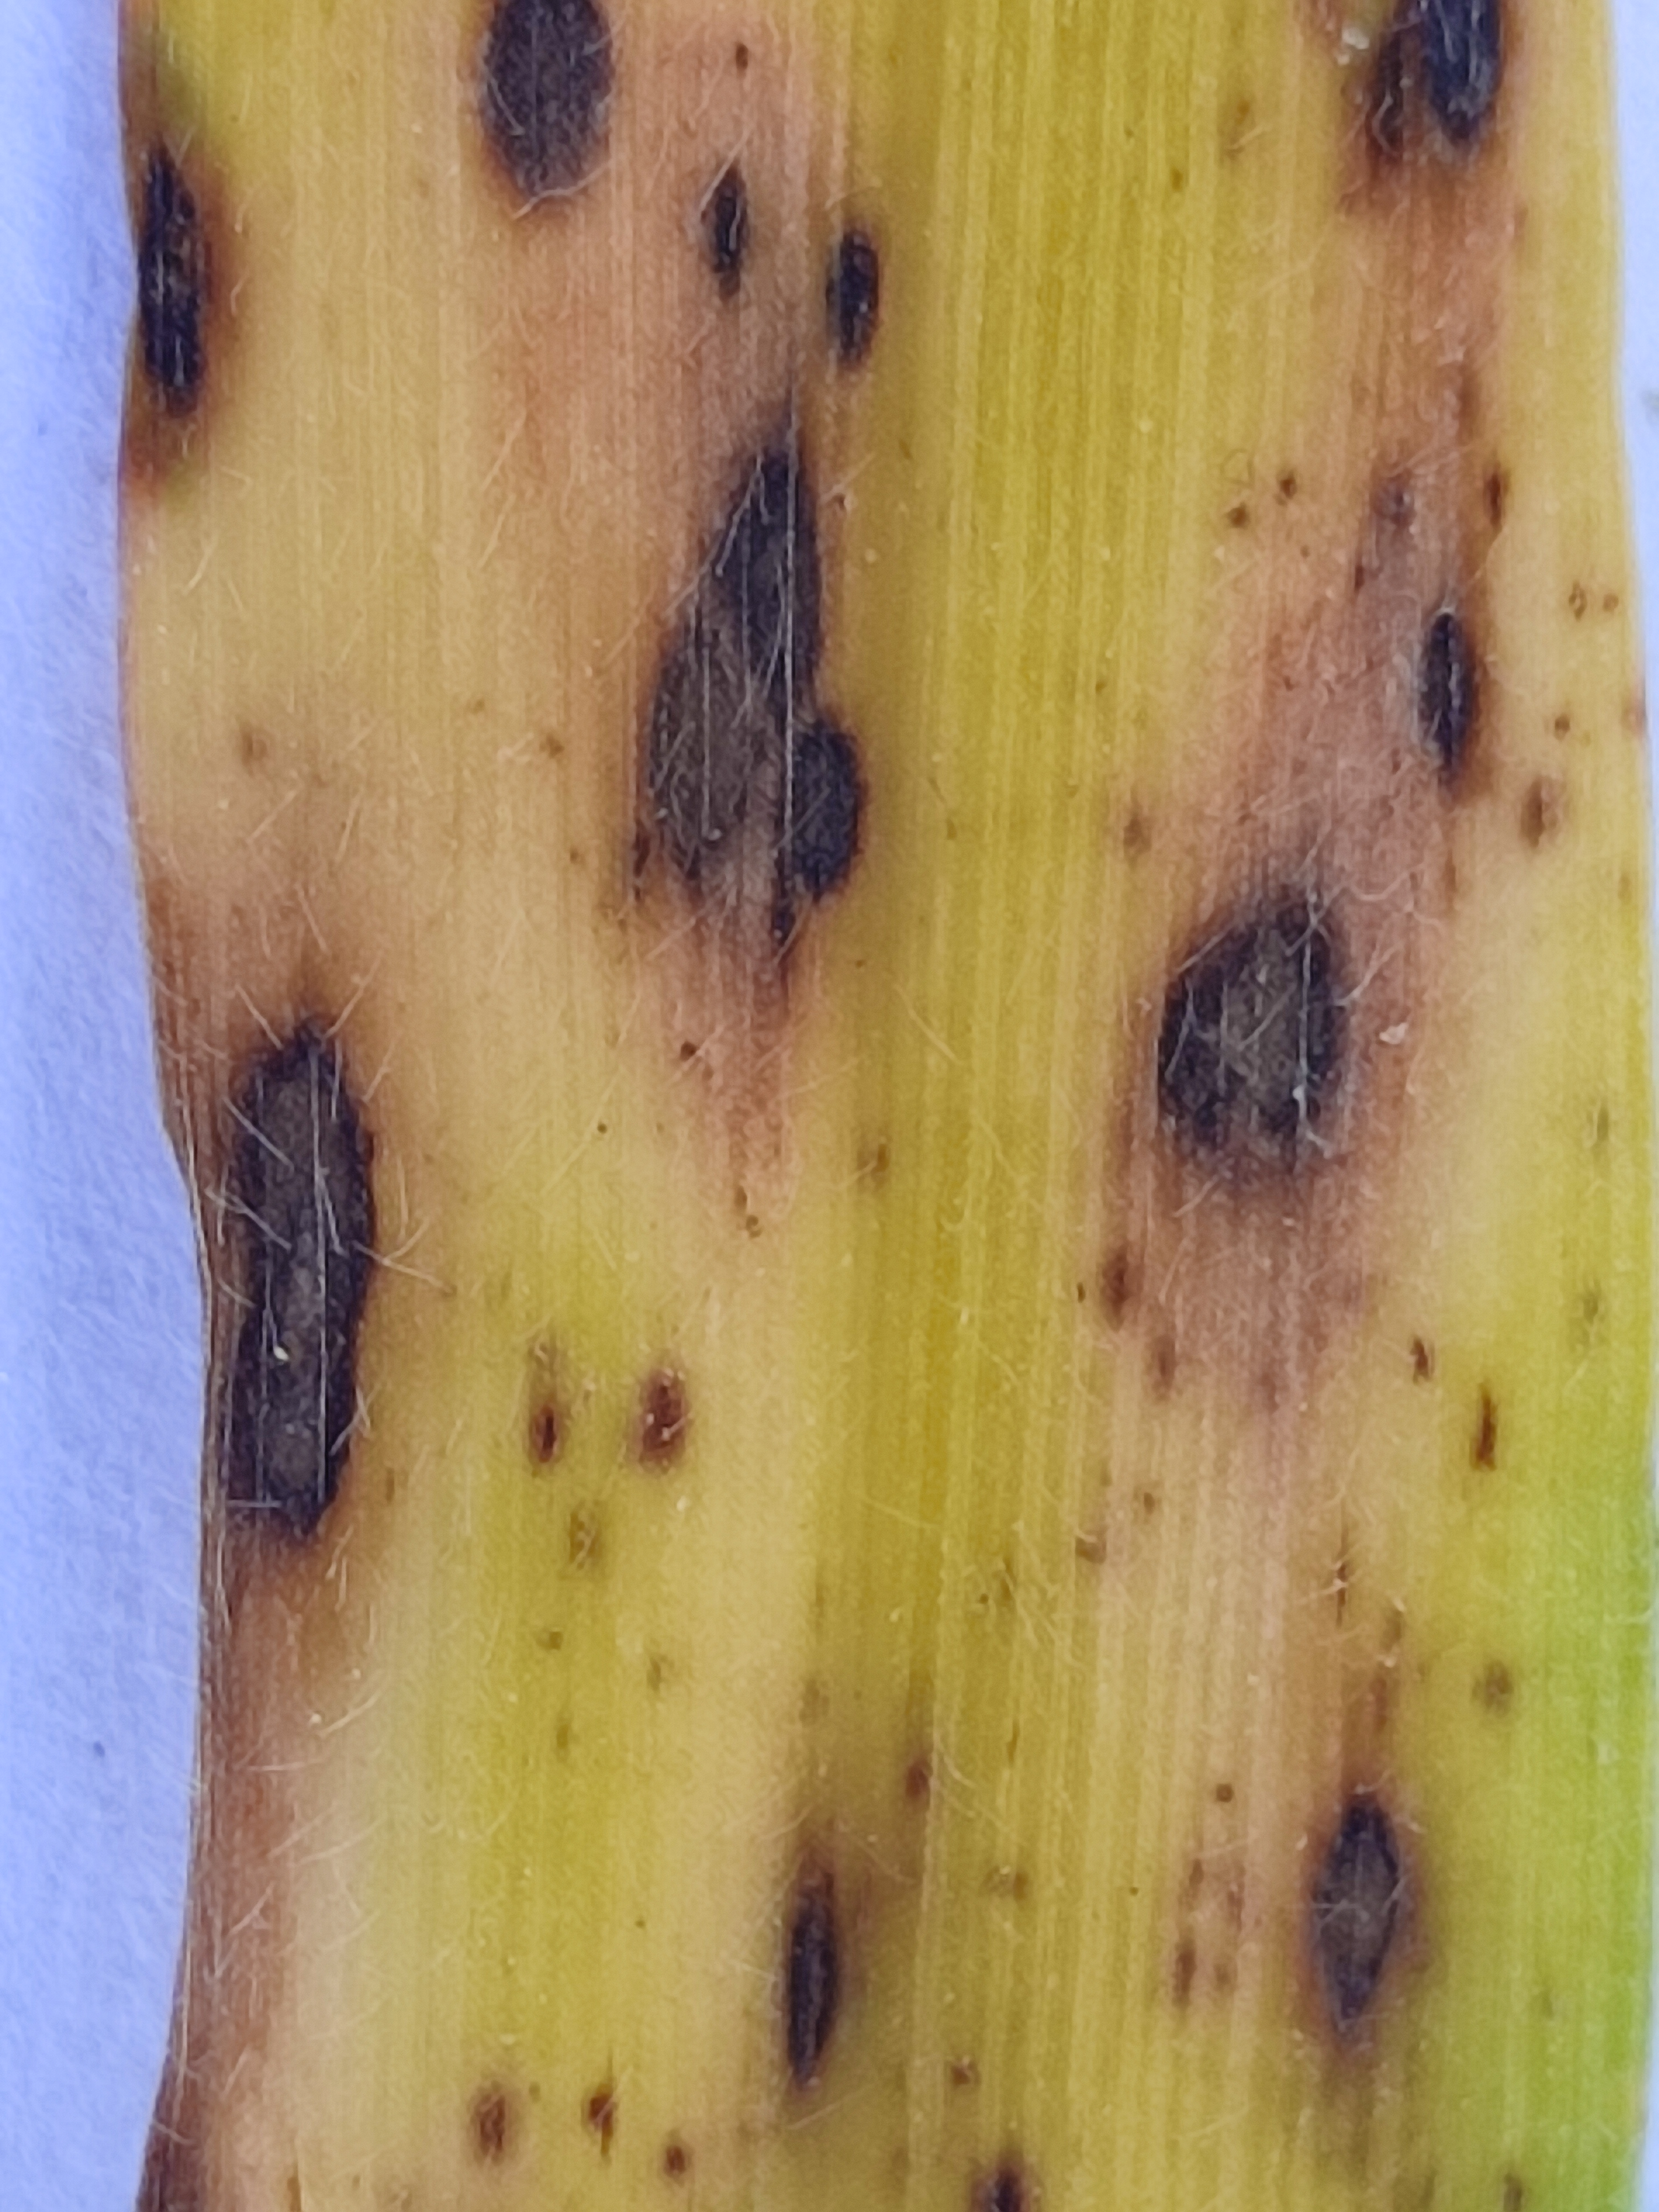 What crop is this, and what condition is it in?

pearl millet, pyricularia sp.
